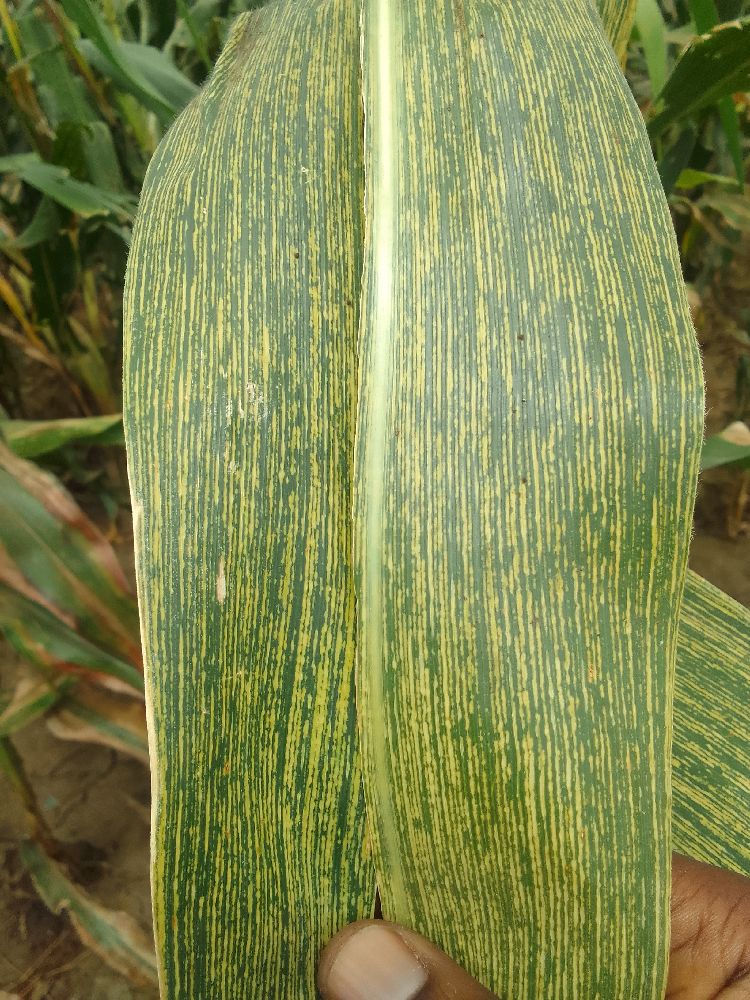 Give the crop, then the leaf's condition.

maize, maize streak virus
